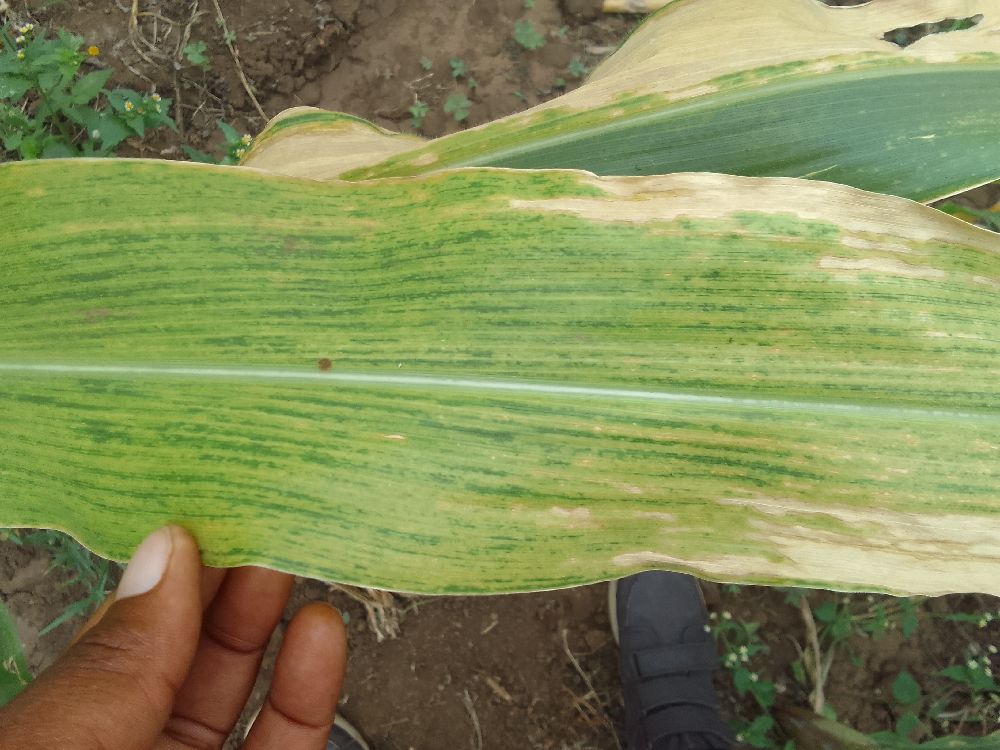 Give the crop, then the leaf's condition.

maize, maize lethal necrosis
